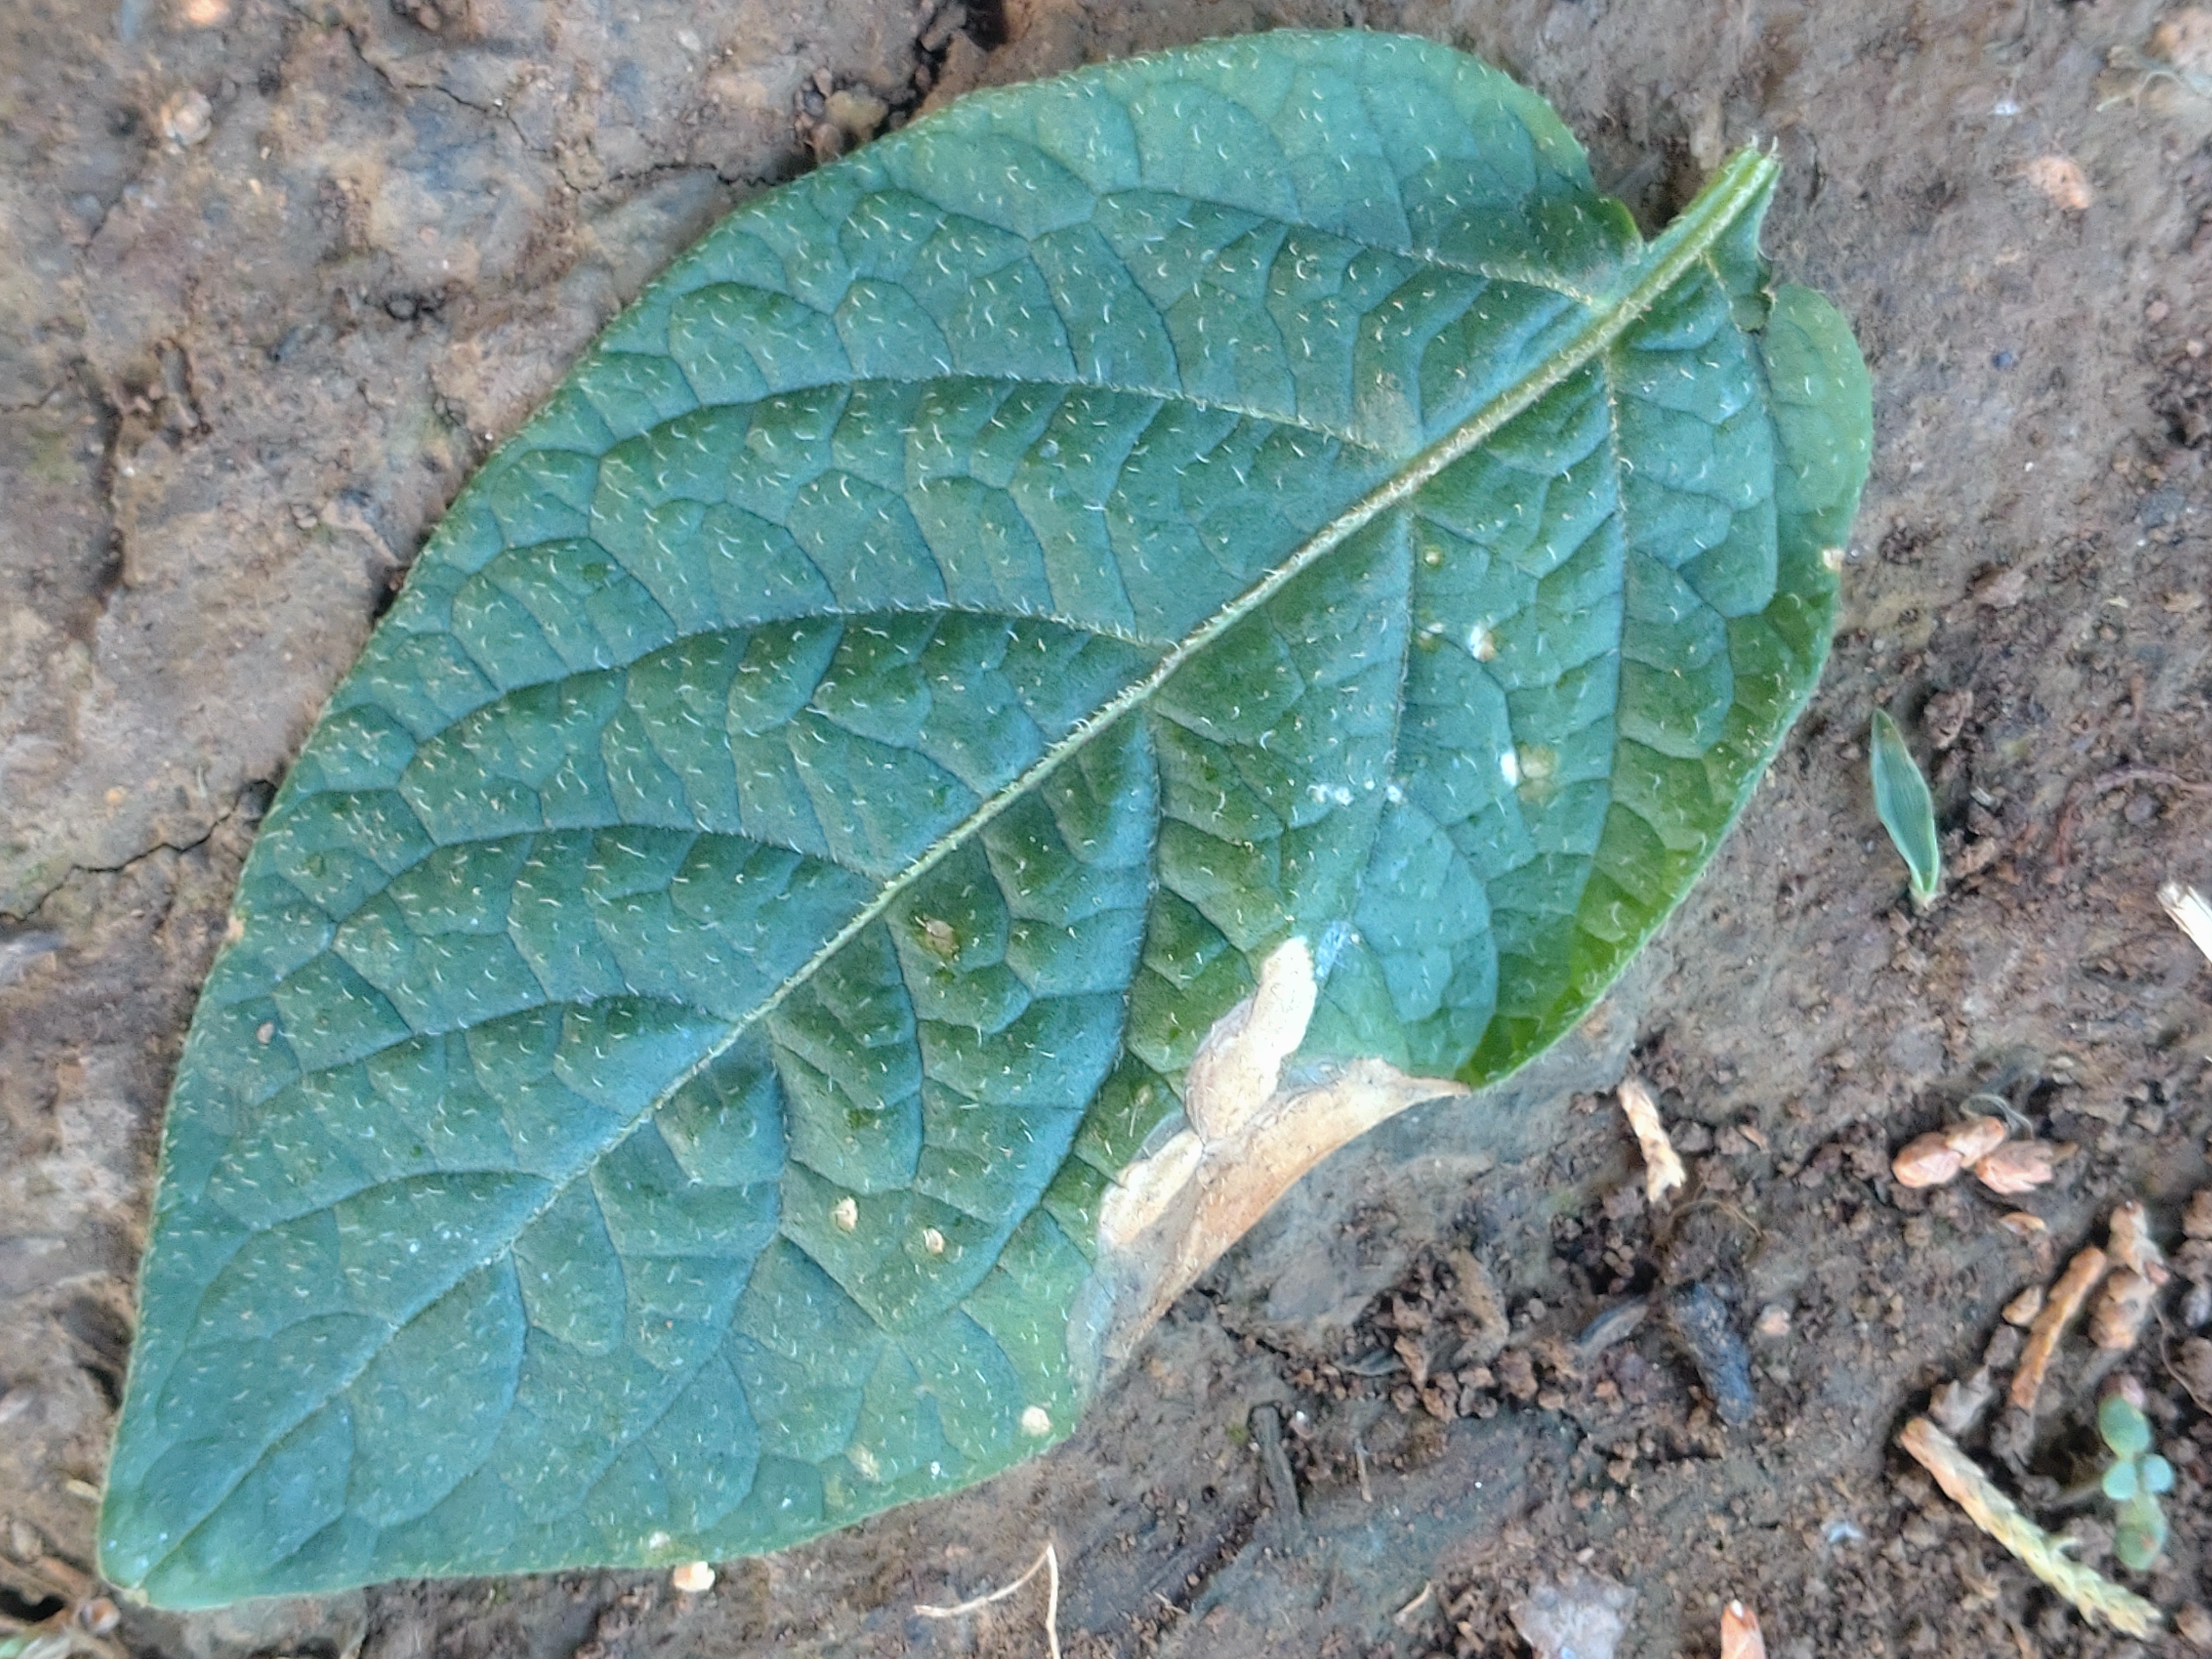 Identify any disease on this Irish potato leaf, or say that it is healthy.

early blight
